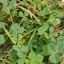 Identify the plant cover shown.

unstructured weed
